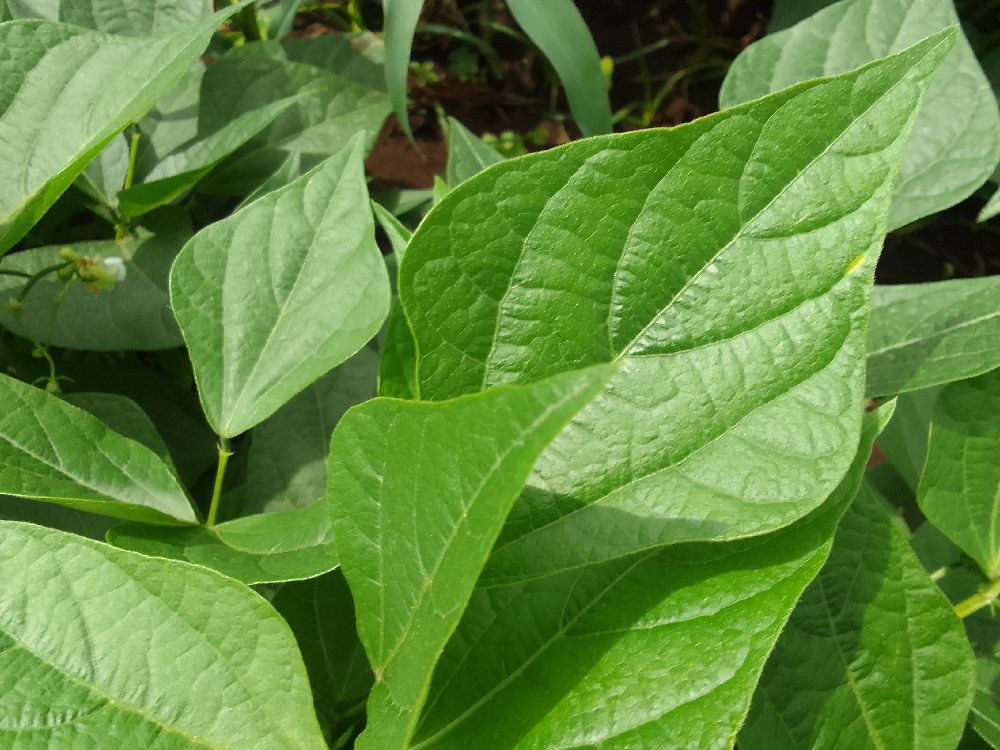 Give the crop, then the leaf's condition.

common bean, healthy
